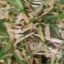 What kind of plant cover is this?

grass
